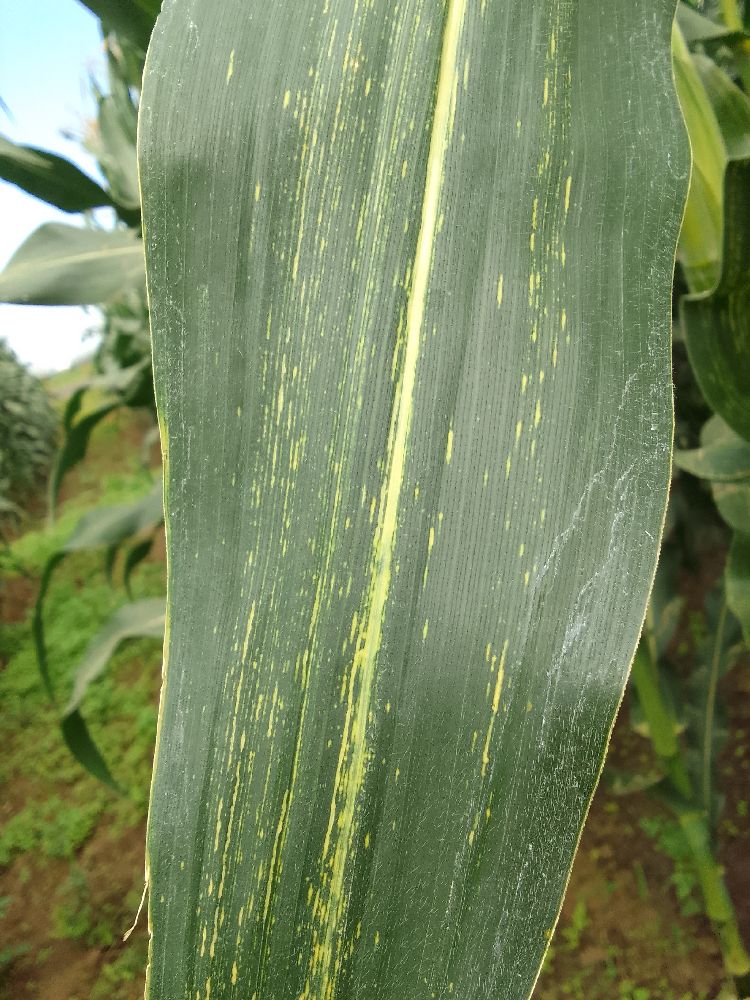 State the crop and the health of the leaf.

maize, maize streak virus
